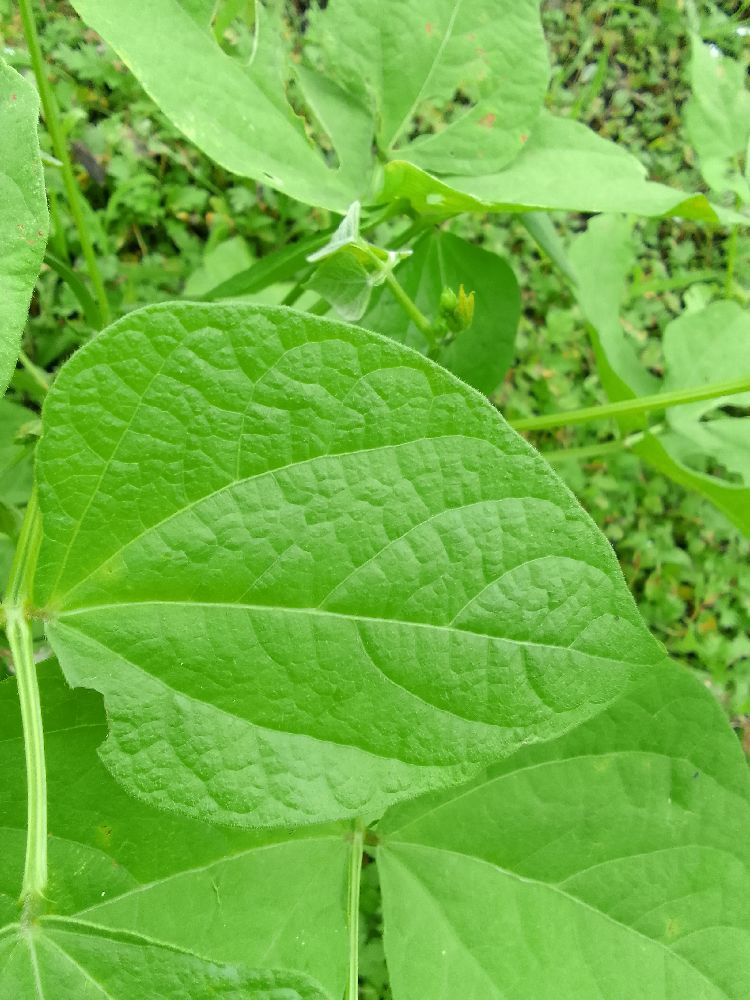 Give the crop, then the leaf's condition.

common bean, healthy
